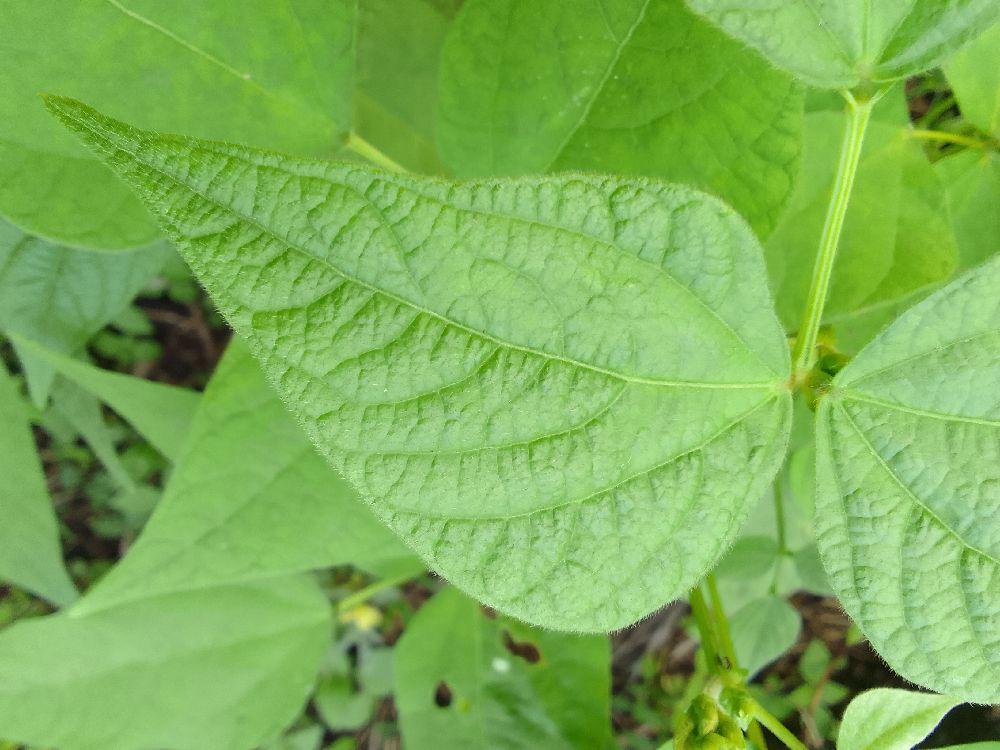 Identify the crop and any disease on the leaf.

common bean, healthy
